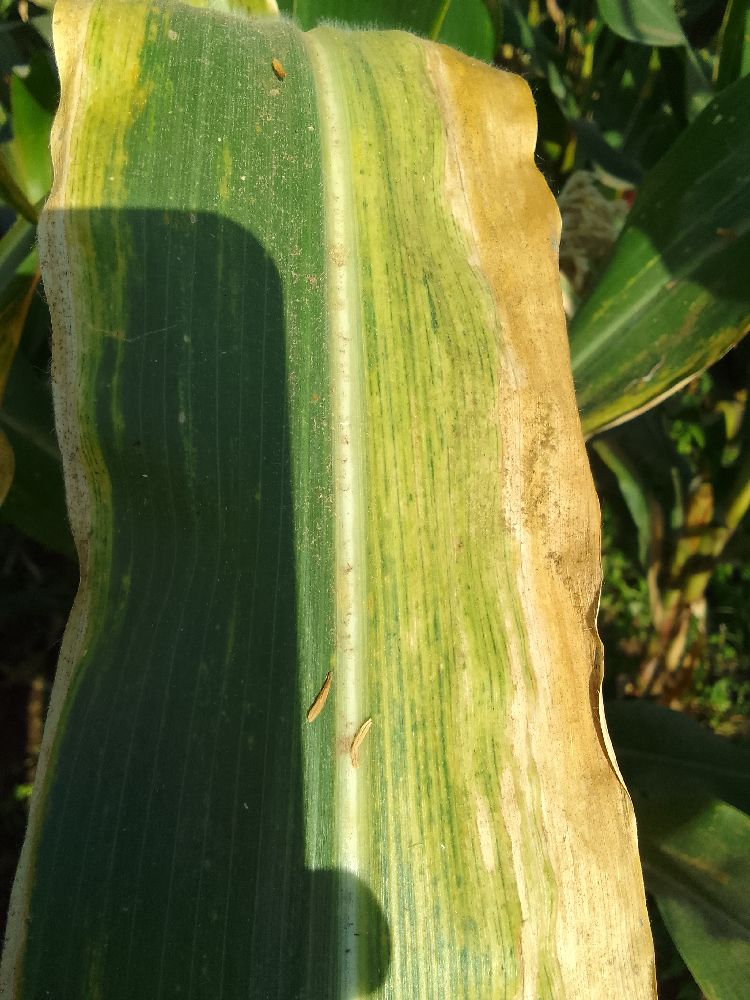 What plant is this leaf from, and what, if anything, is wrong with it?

maize, maize lethal necrosis
